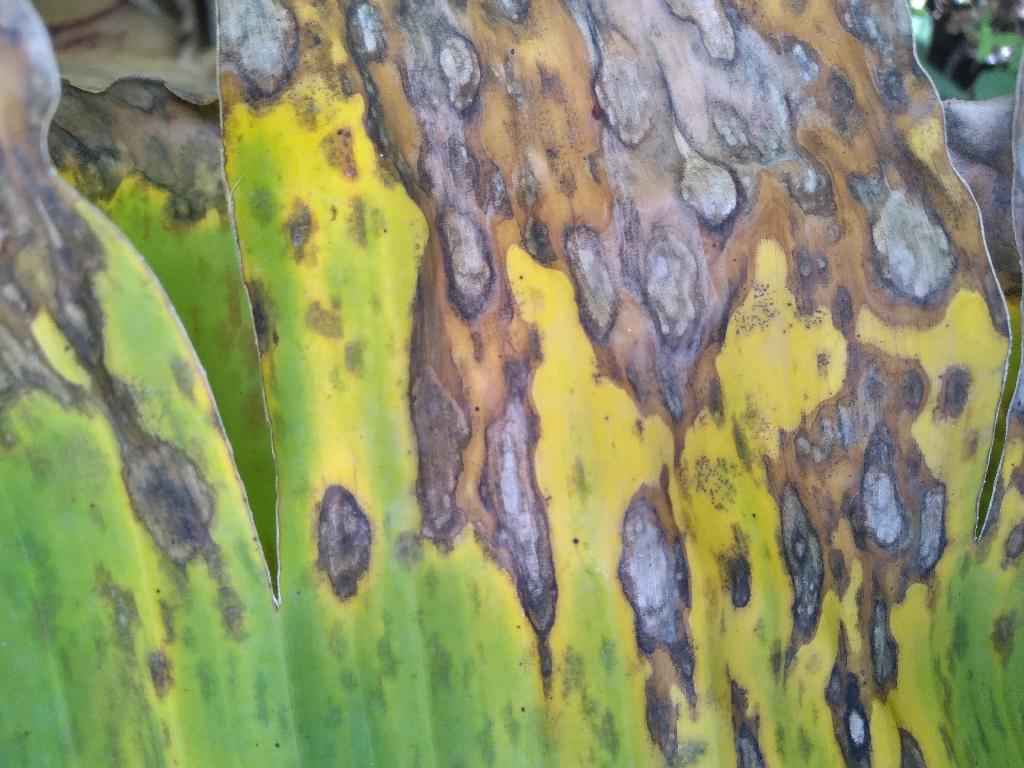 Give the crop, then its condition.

banana, black sigatoka
